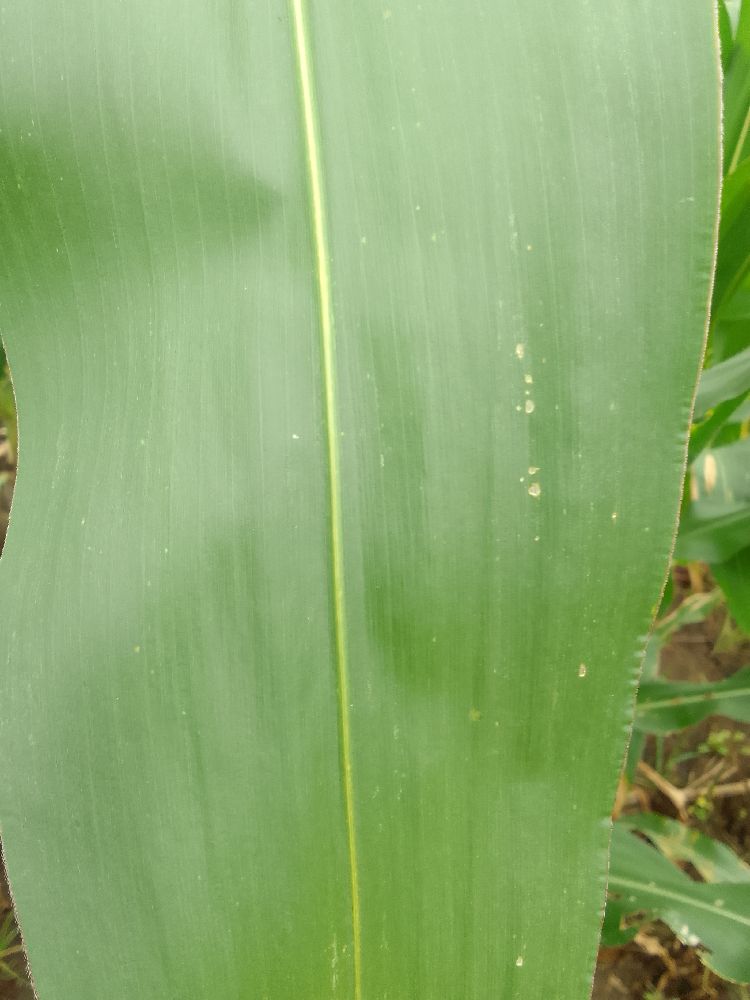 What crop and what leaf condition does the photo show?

maize, healthy
